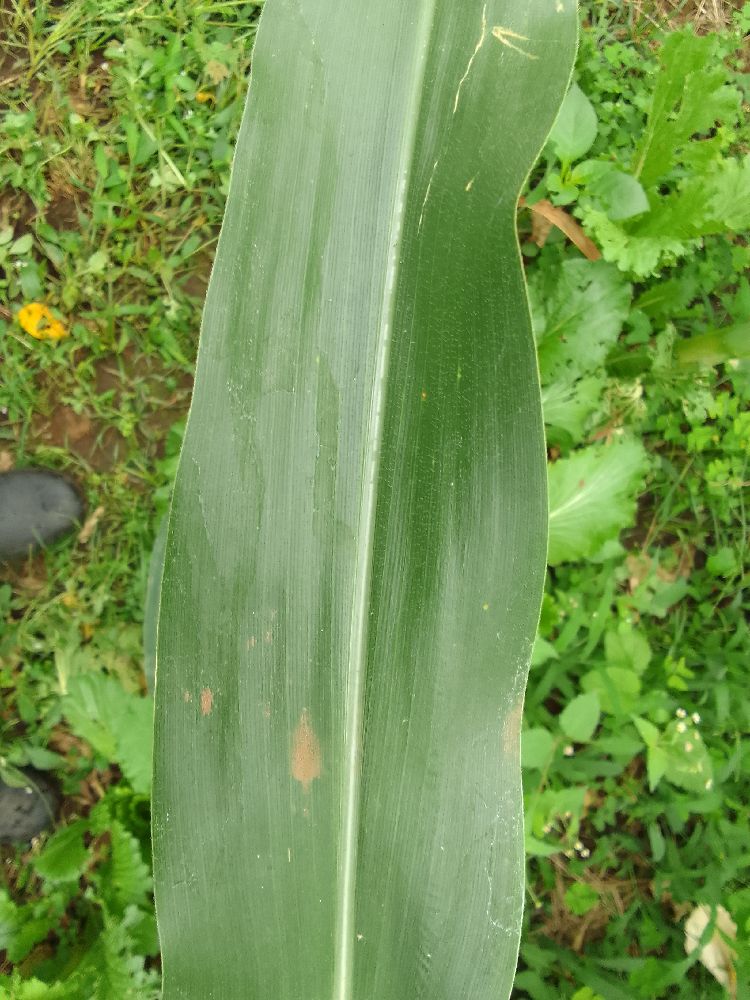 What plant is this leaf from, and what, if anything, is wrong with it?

maize, healthy
